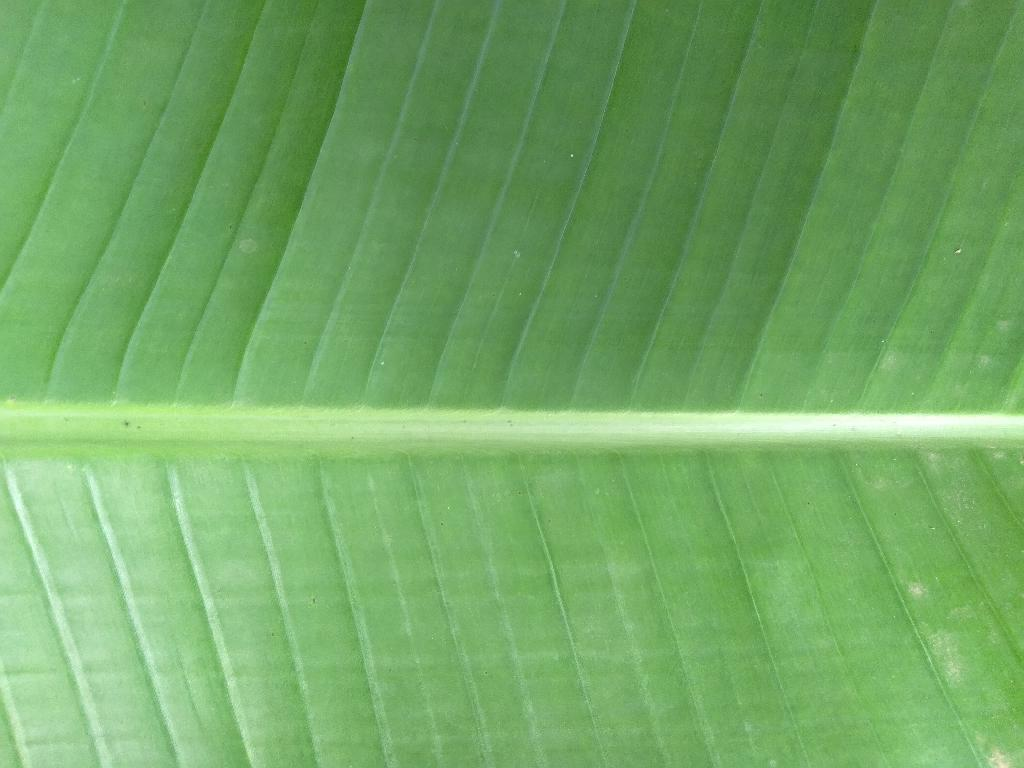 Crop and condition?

banana, healthy
